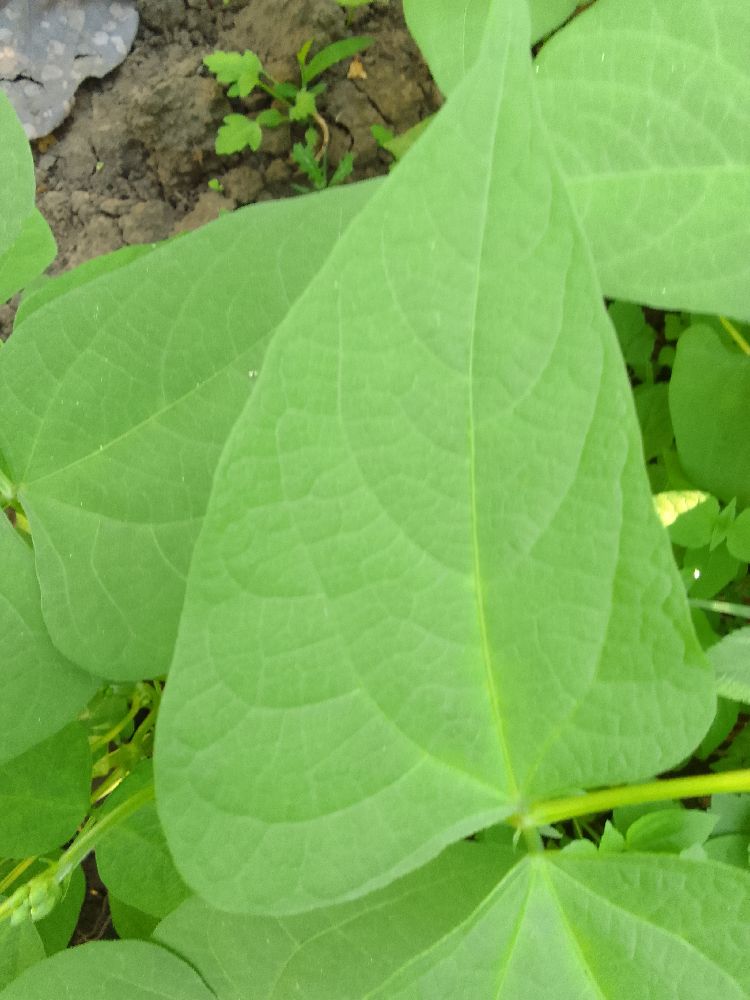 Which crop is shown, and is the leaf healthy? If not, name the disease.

common bean, healthy
